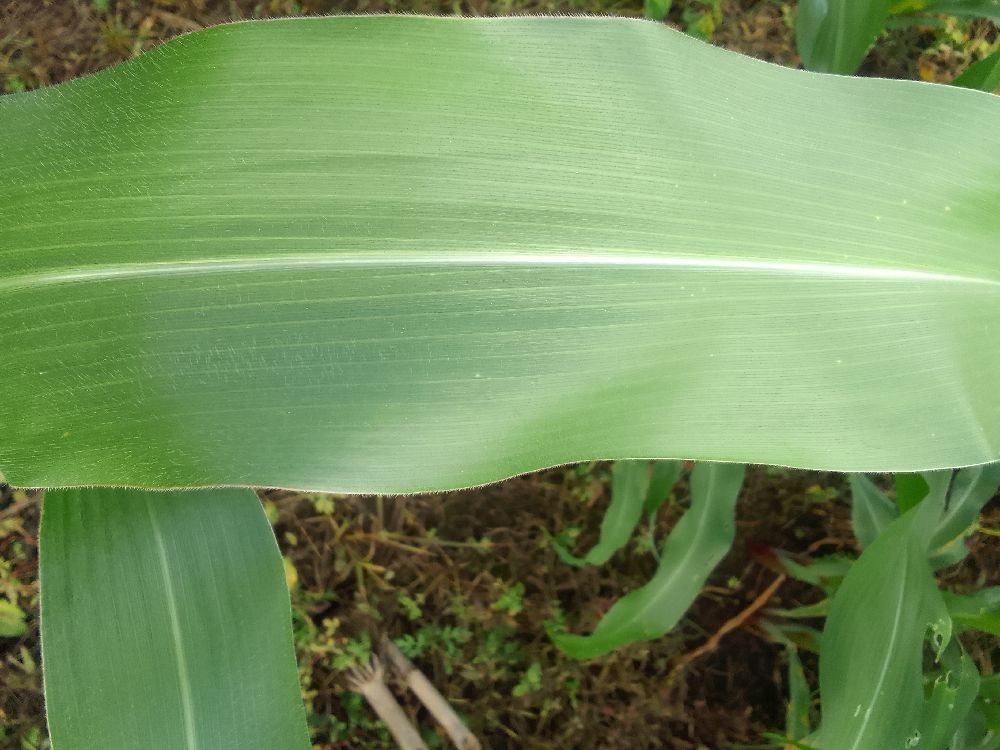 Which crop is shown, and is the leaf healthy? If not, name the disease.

maize, healthy
